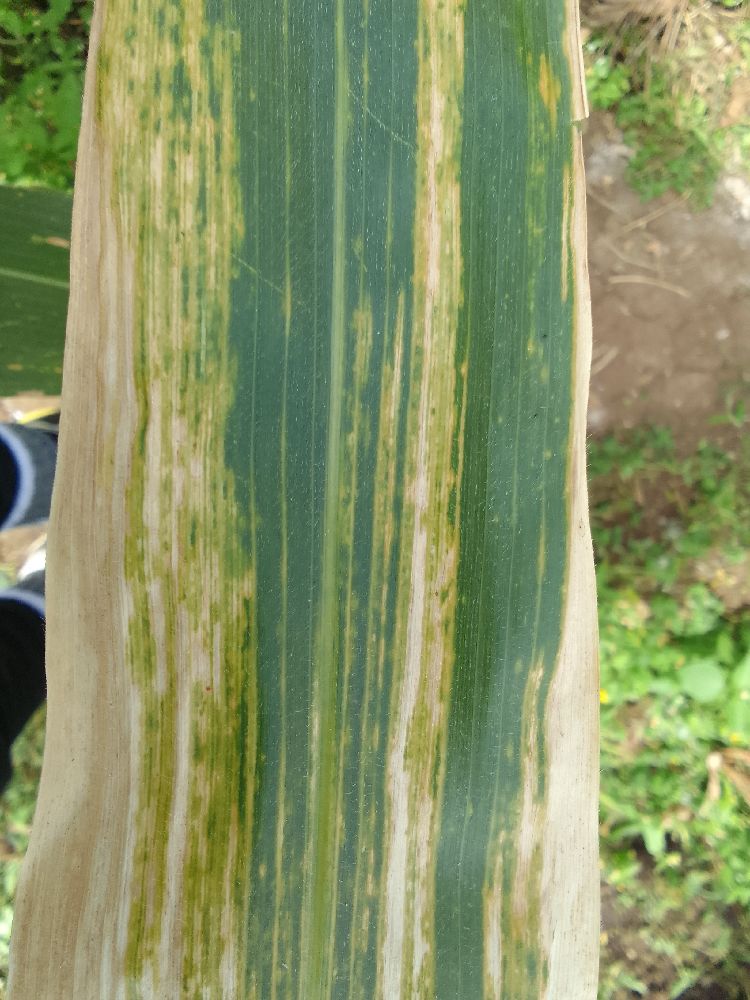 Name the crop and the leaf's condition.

maize, maize lethal necrosis
